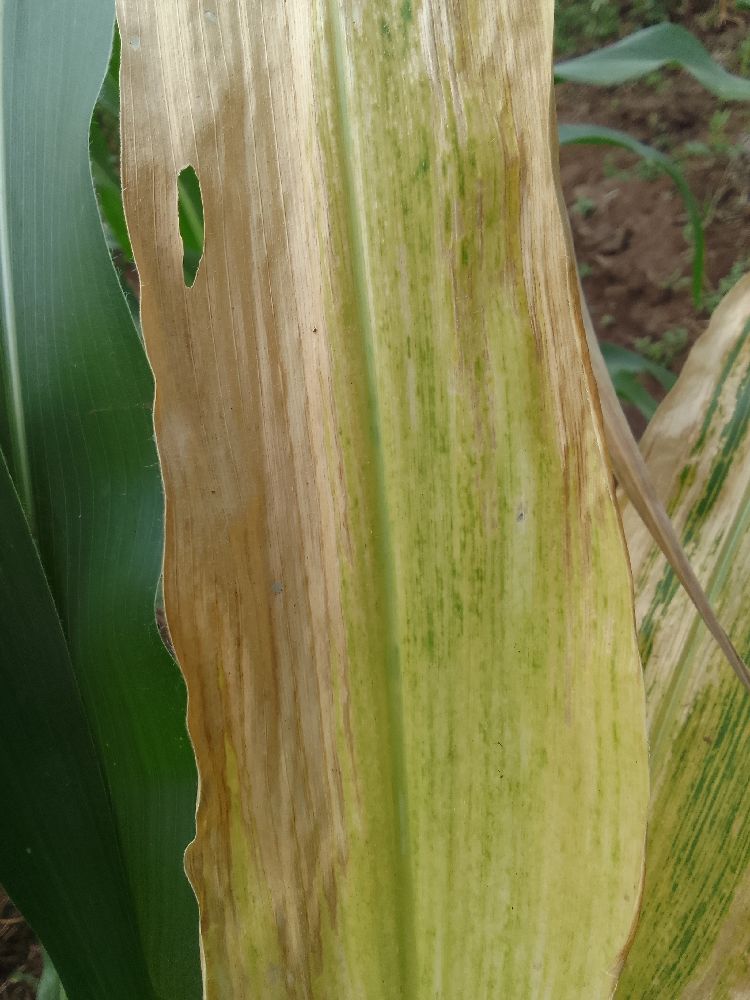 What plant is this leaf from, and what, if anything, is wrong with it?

maize, maize lethal necrosis
